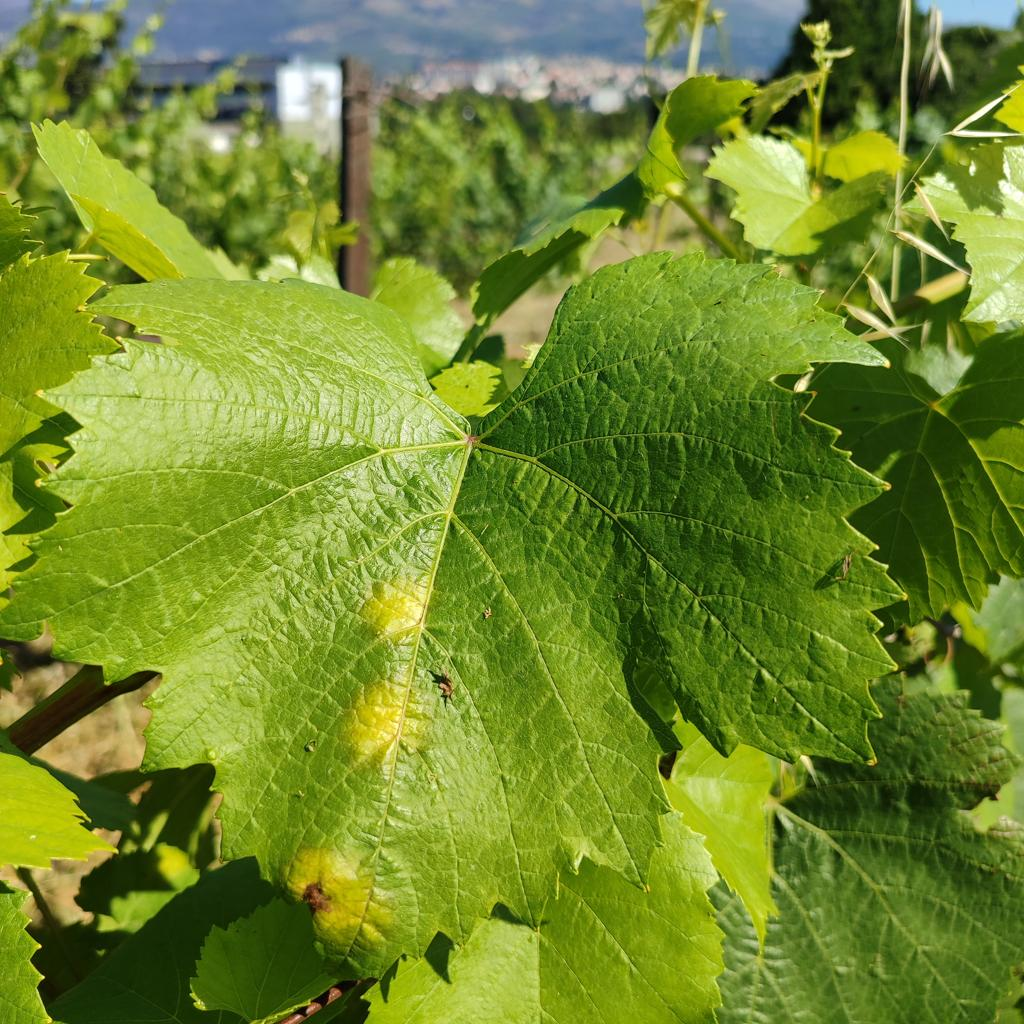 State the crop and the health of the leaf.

grapevine, downy mildew
